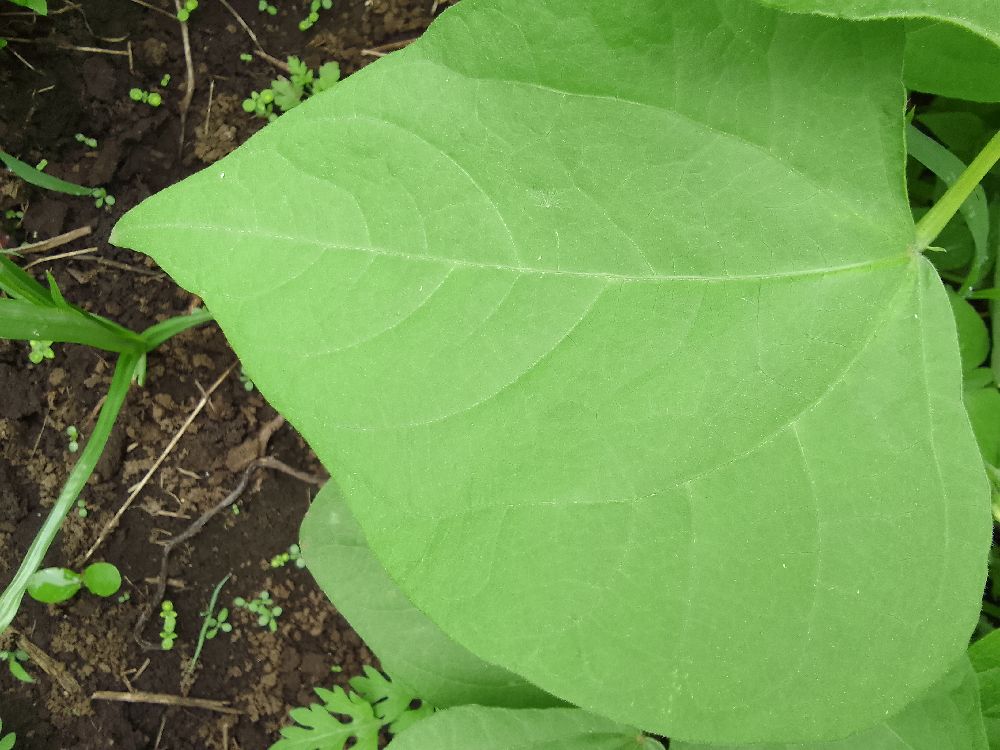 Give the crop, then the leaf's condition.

common bean, healthy
